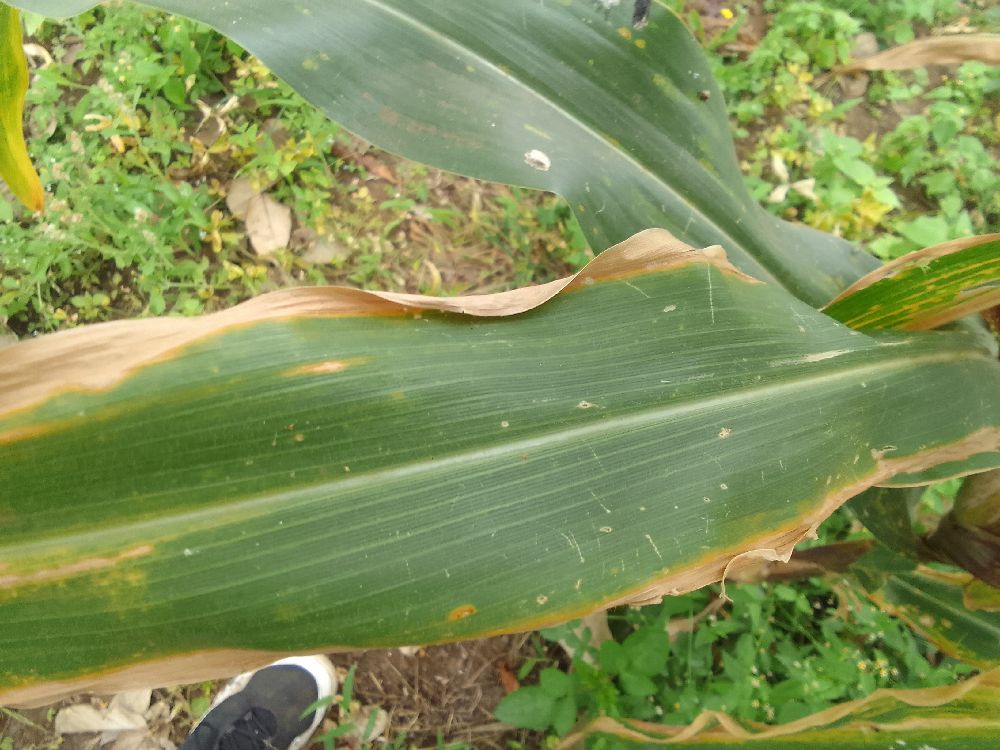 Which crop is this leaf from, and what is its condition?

maize, maize lethal necrosis
